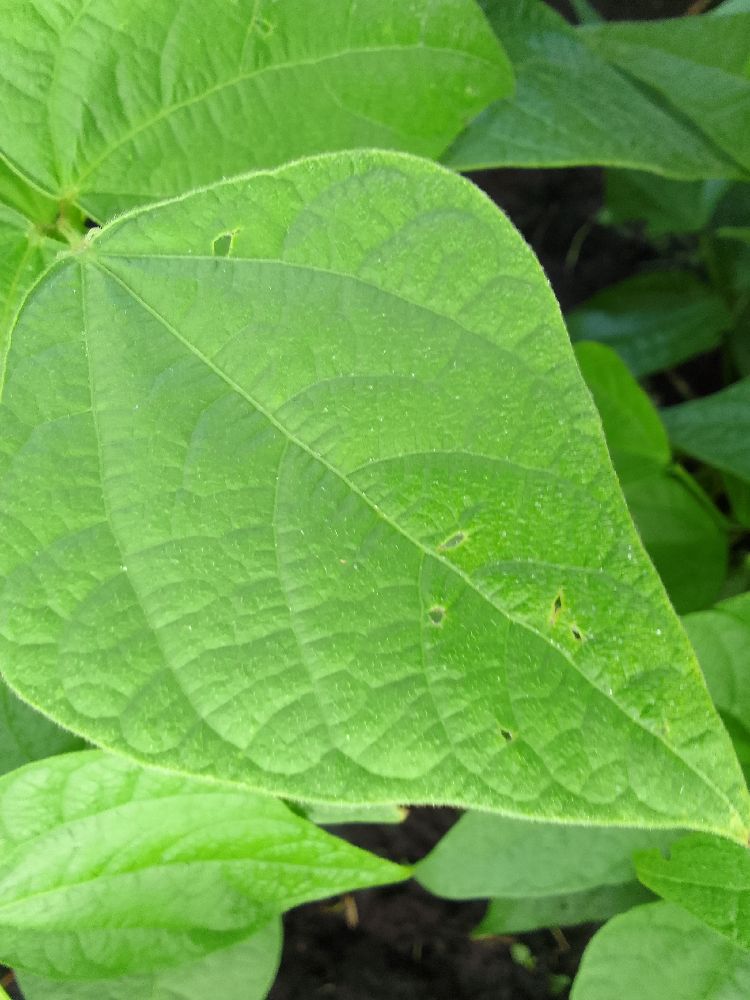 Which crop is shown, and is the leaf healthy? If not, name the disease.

common bean, healthy
